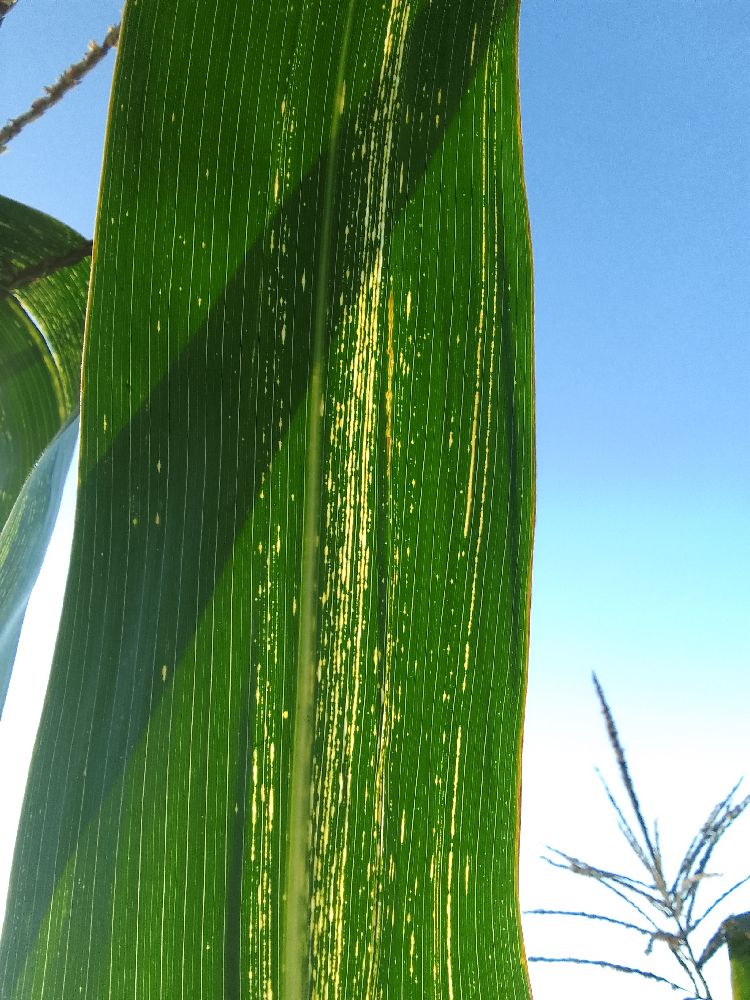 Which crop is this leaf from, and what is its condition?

maize, maize streak virus
